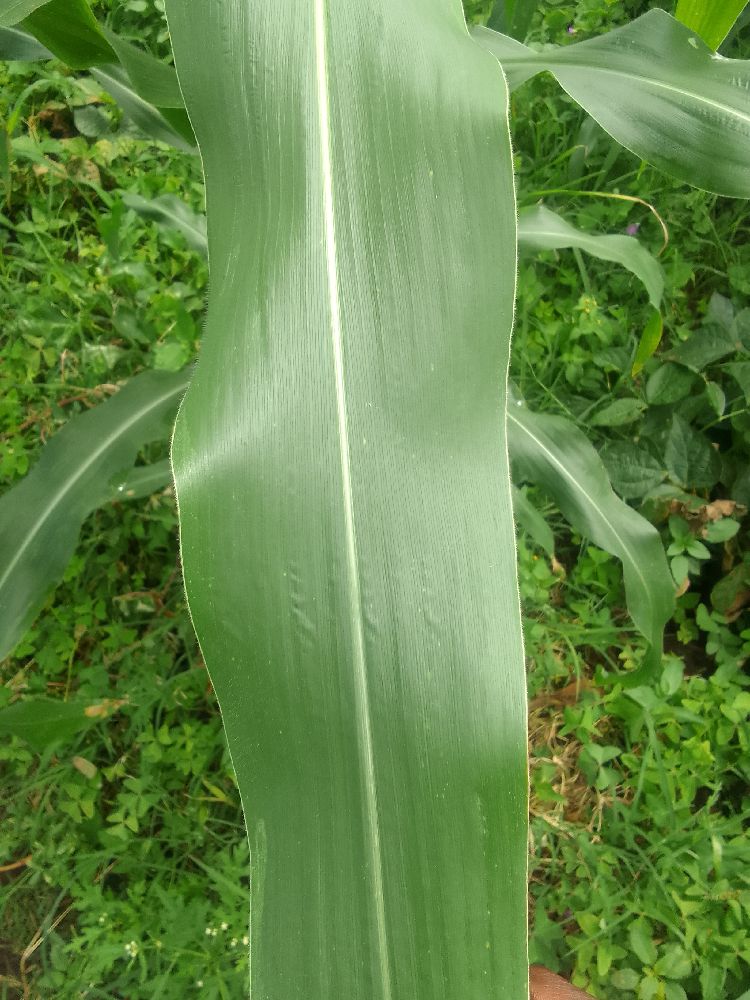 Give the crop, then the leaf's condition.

maize, healthy
